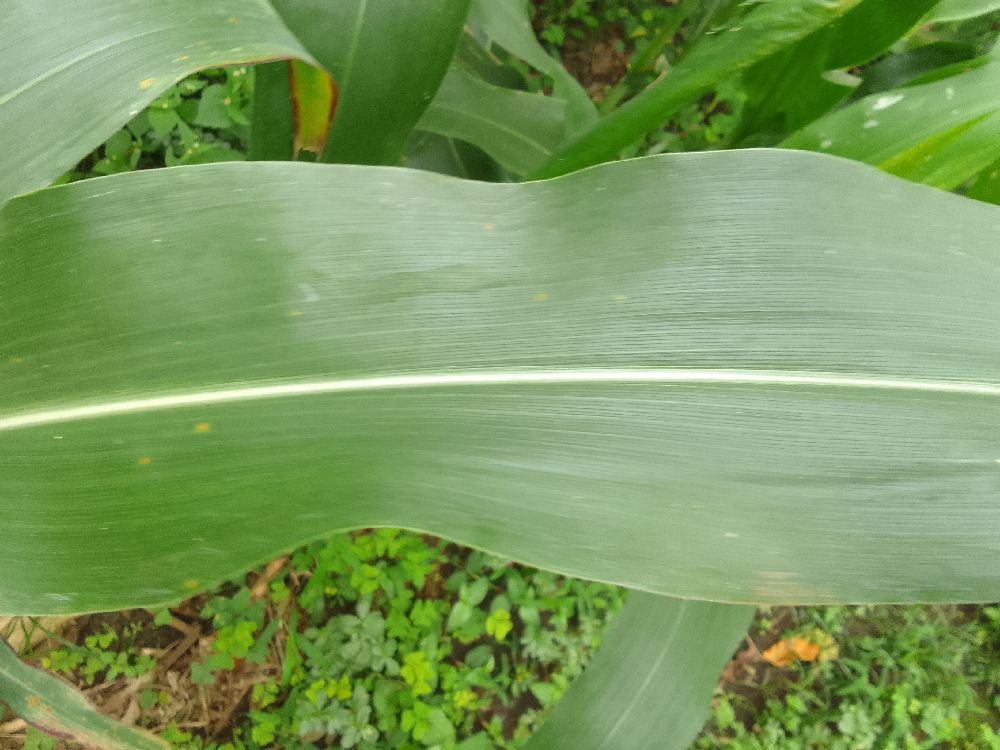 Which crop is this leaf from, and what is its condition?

maize, healthy
